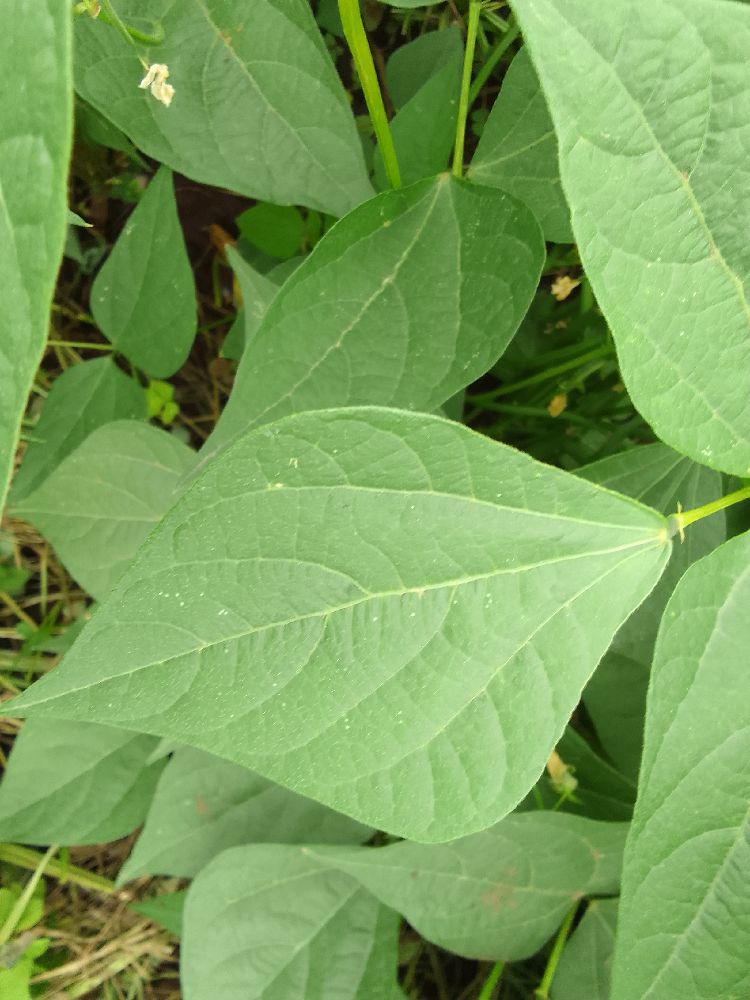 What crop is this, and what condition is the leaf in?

common bean, healthy
